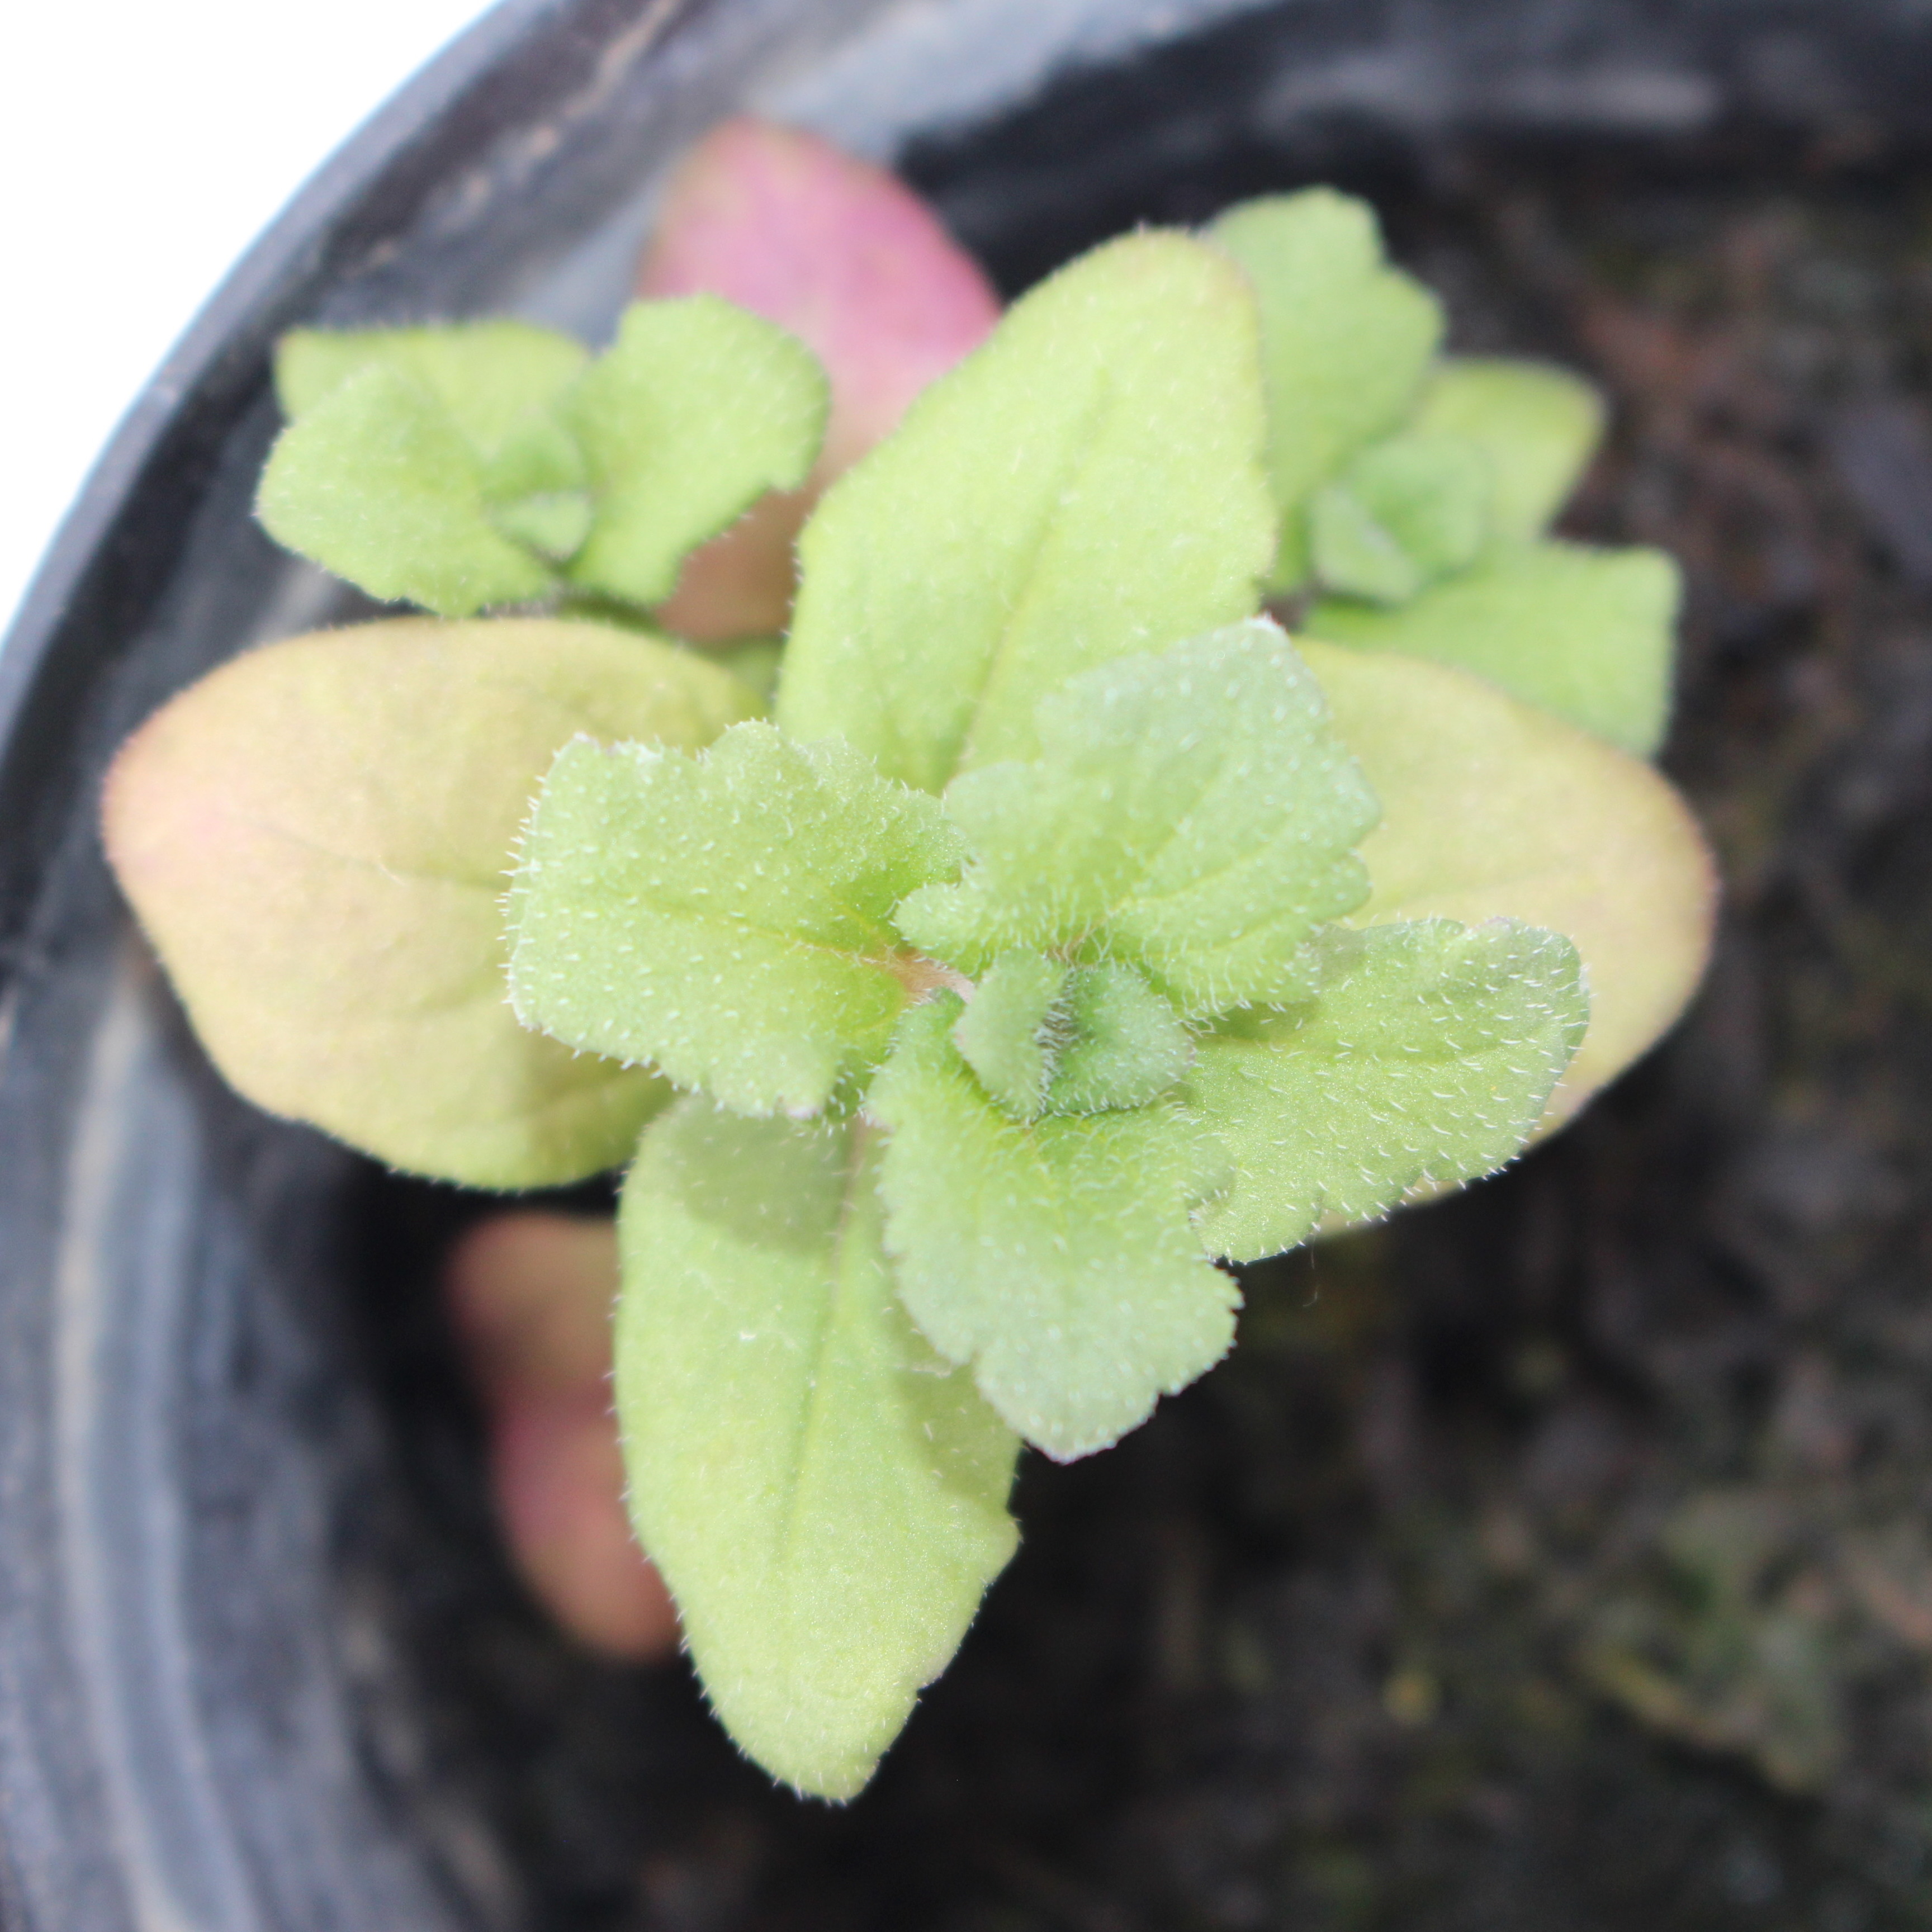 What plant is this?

Veronica persica
